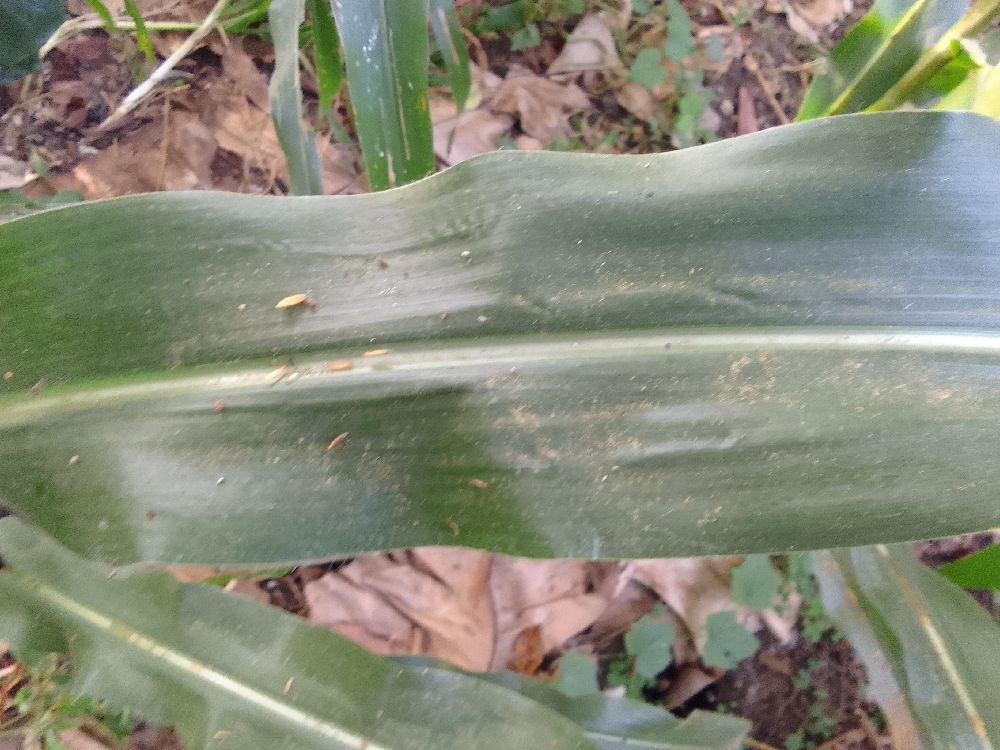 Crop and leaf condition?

maize, healthy
